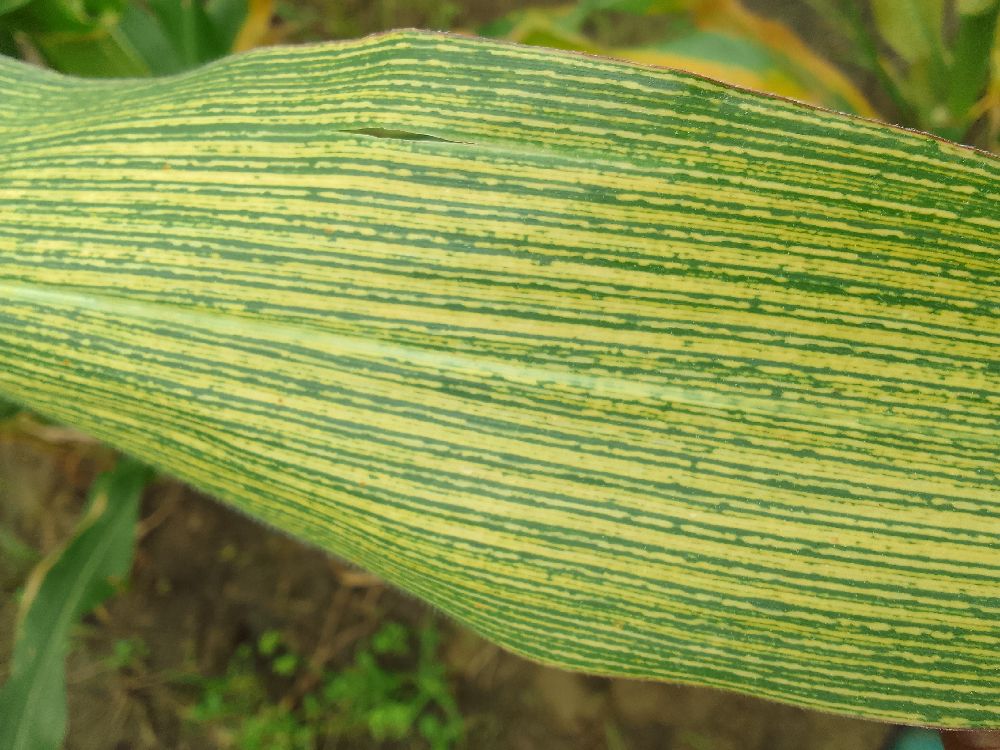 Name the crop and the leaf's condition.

maize, maize streak virus
